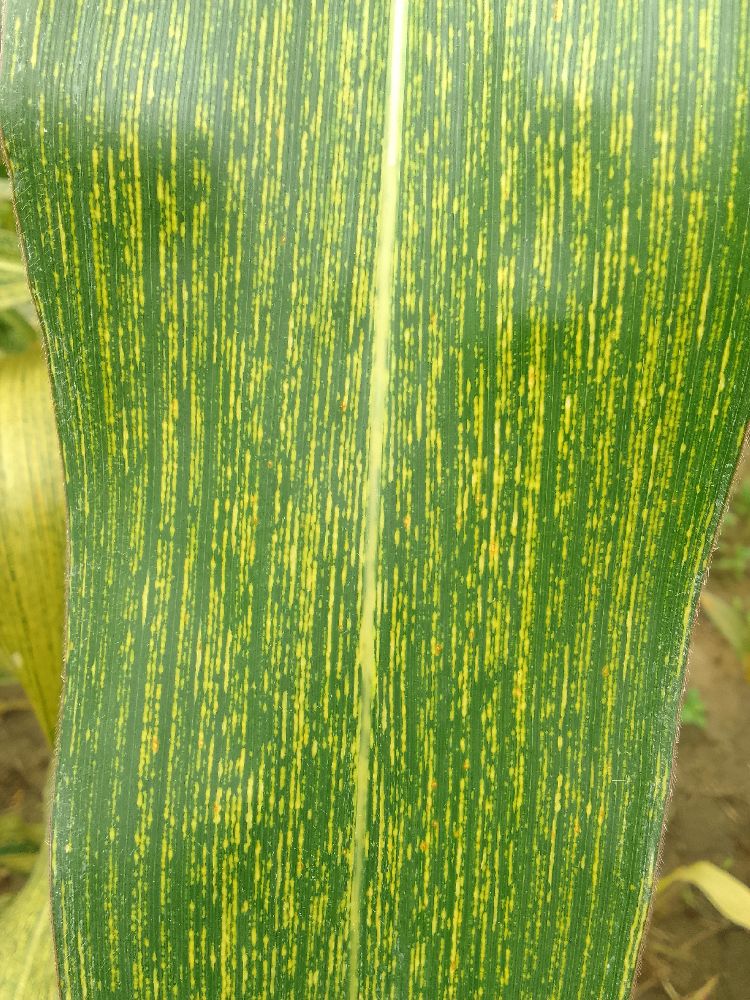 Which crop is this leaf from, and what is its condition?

maize, maize streak virus
